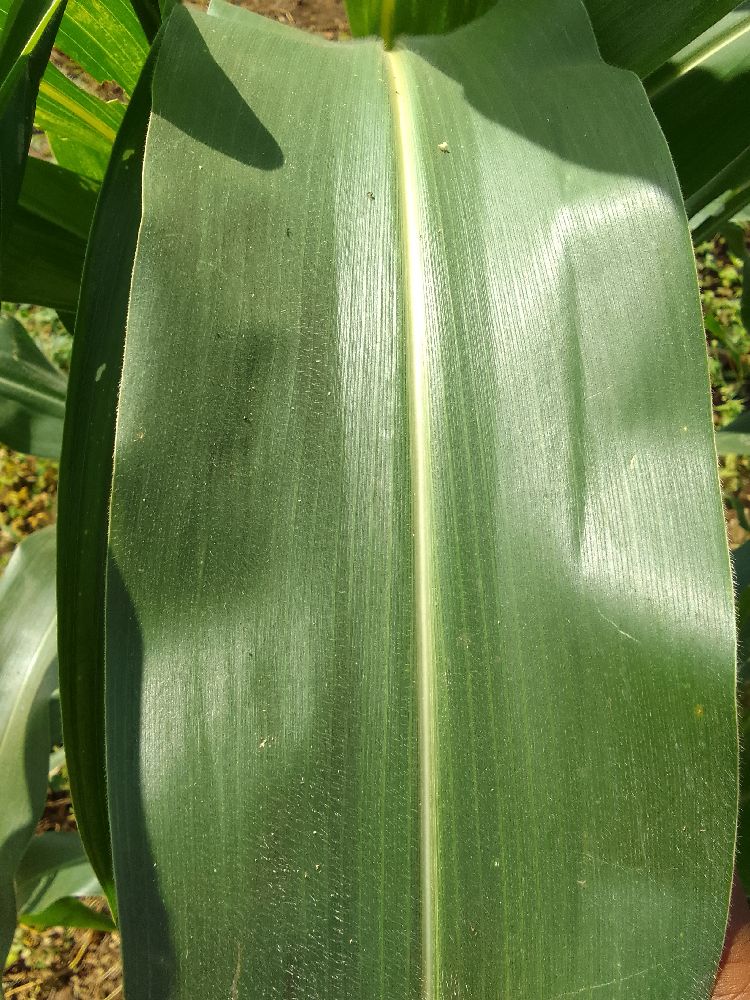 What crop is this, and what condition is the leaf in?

maize, healthy
